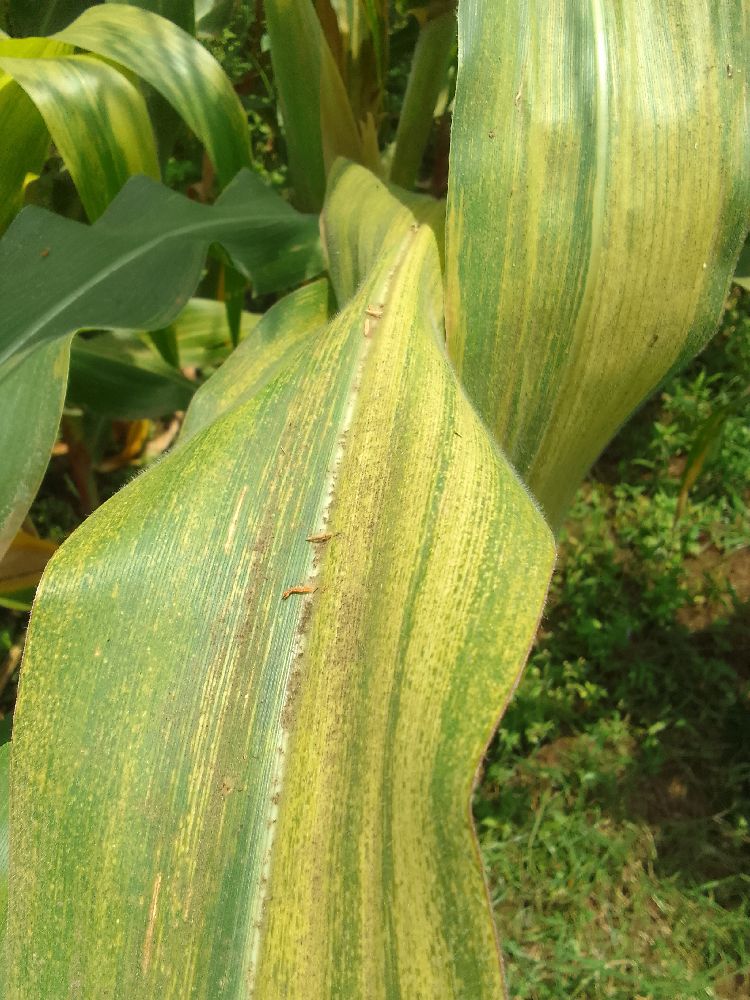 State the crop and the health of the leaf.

maize, maize lethal necrosis
